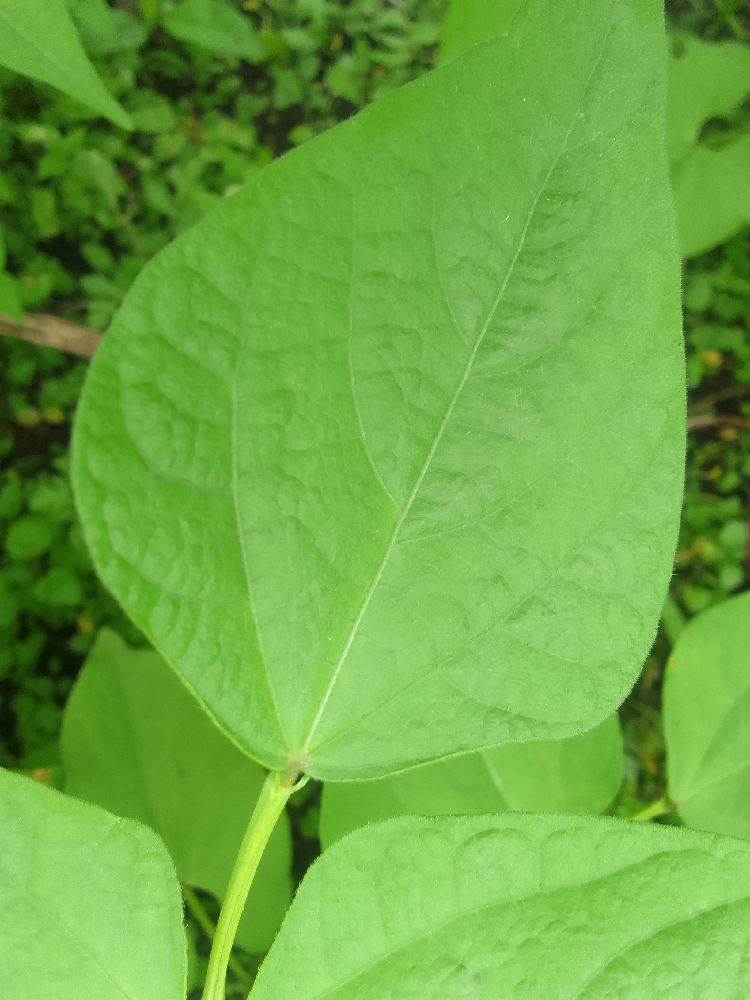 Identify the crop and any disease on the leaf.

common bean, healthy
